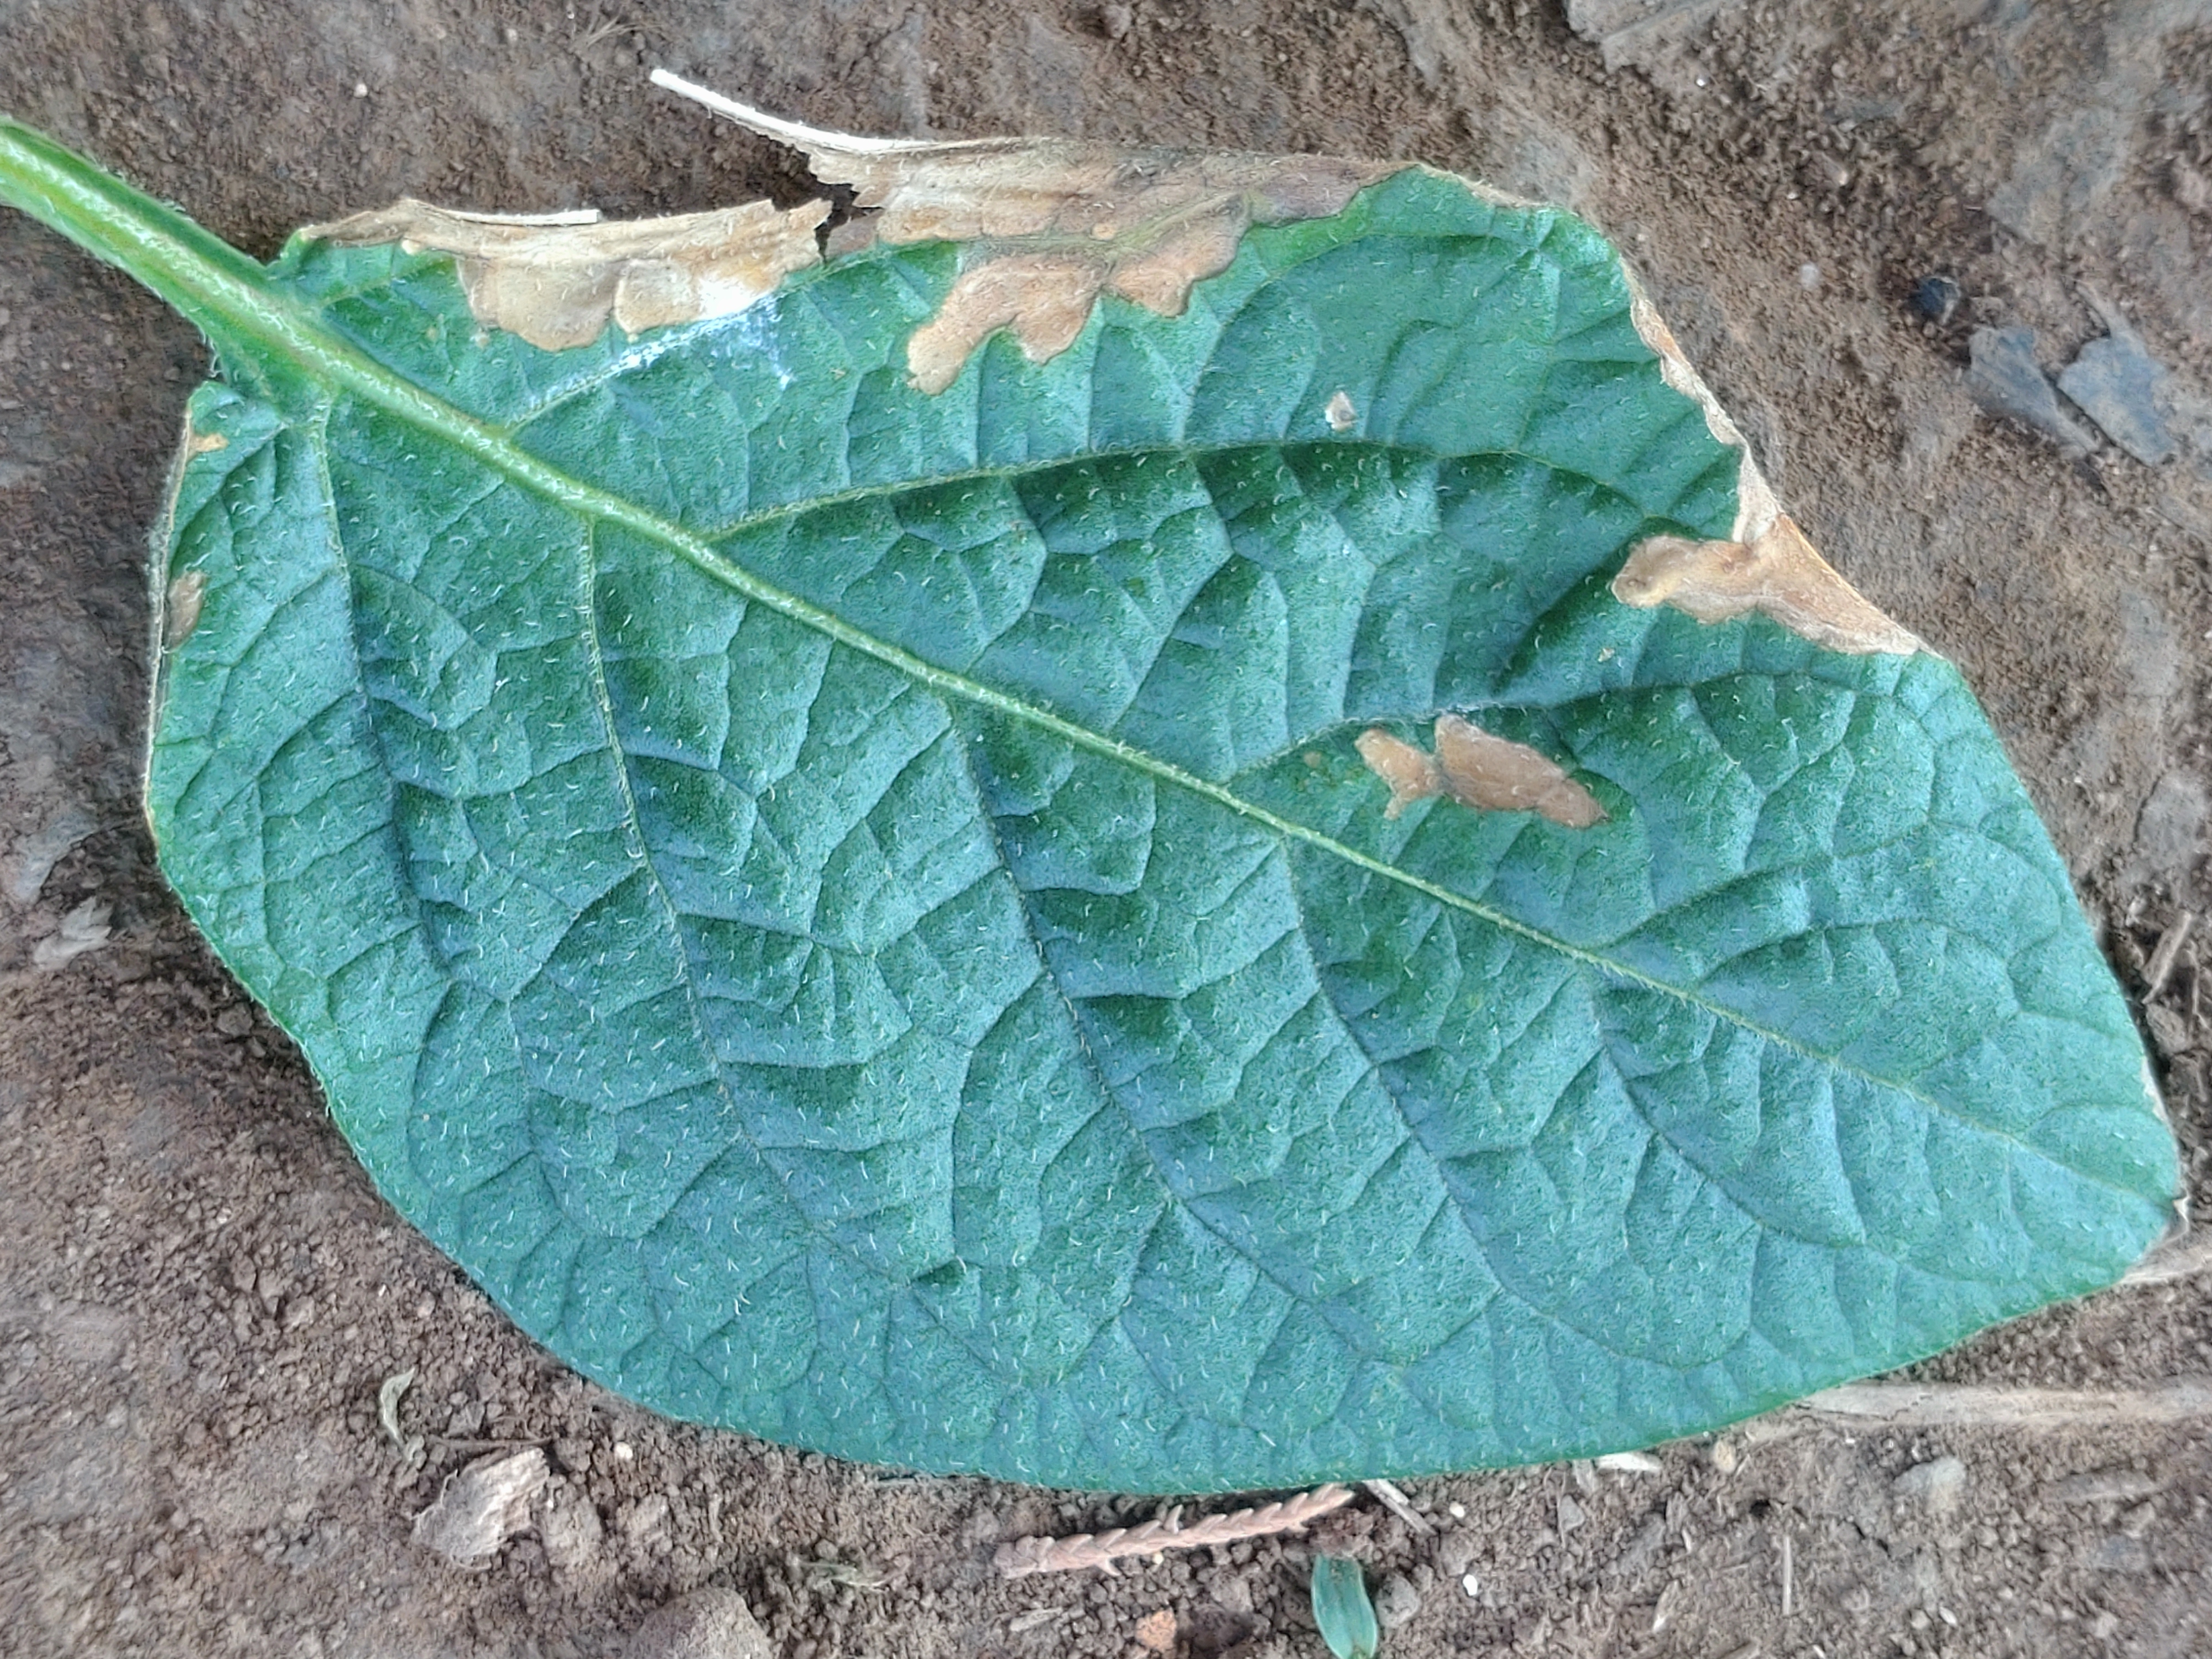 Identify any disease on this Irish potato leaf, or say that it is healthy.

early blight
